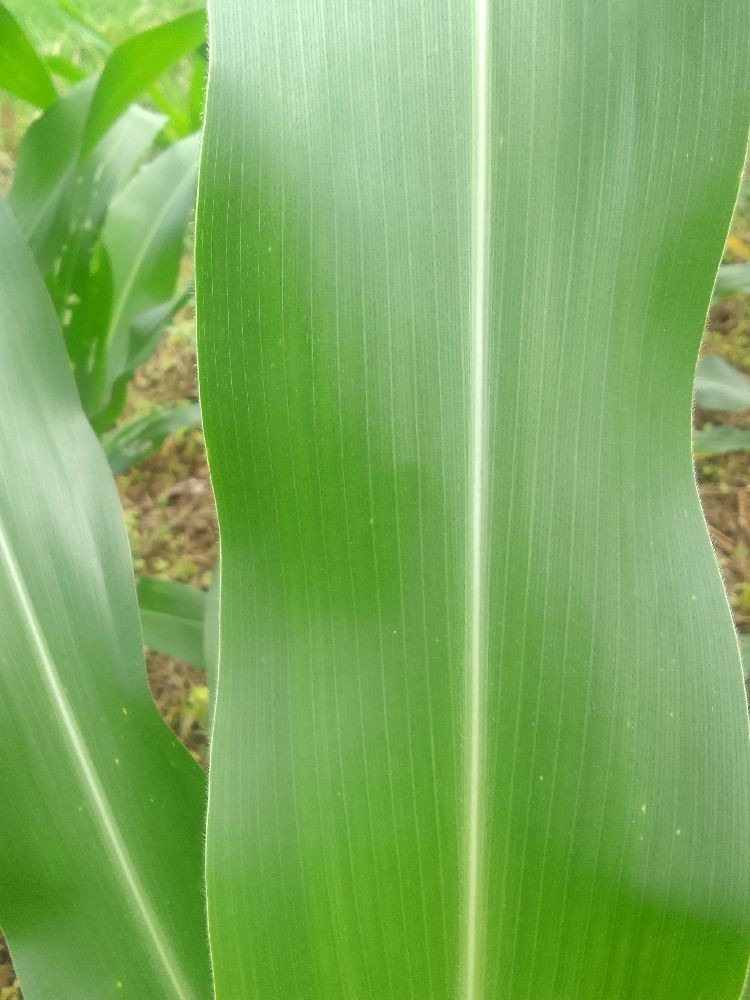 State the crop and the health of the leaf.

maize, healthy
